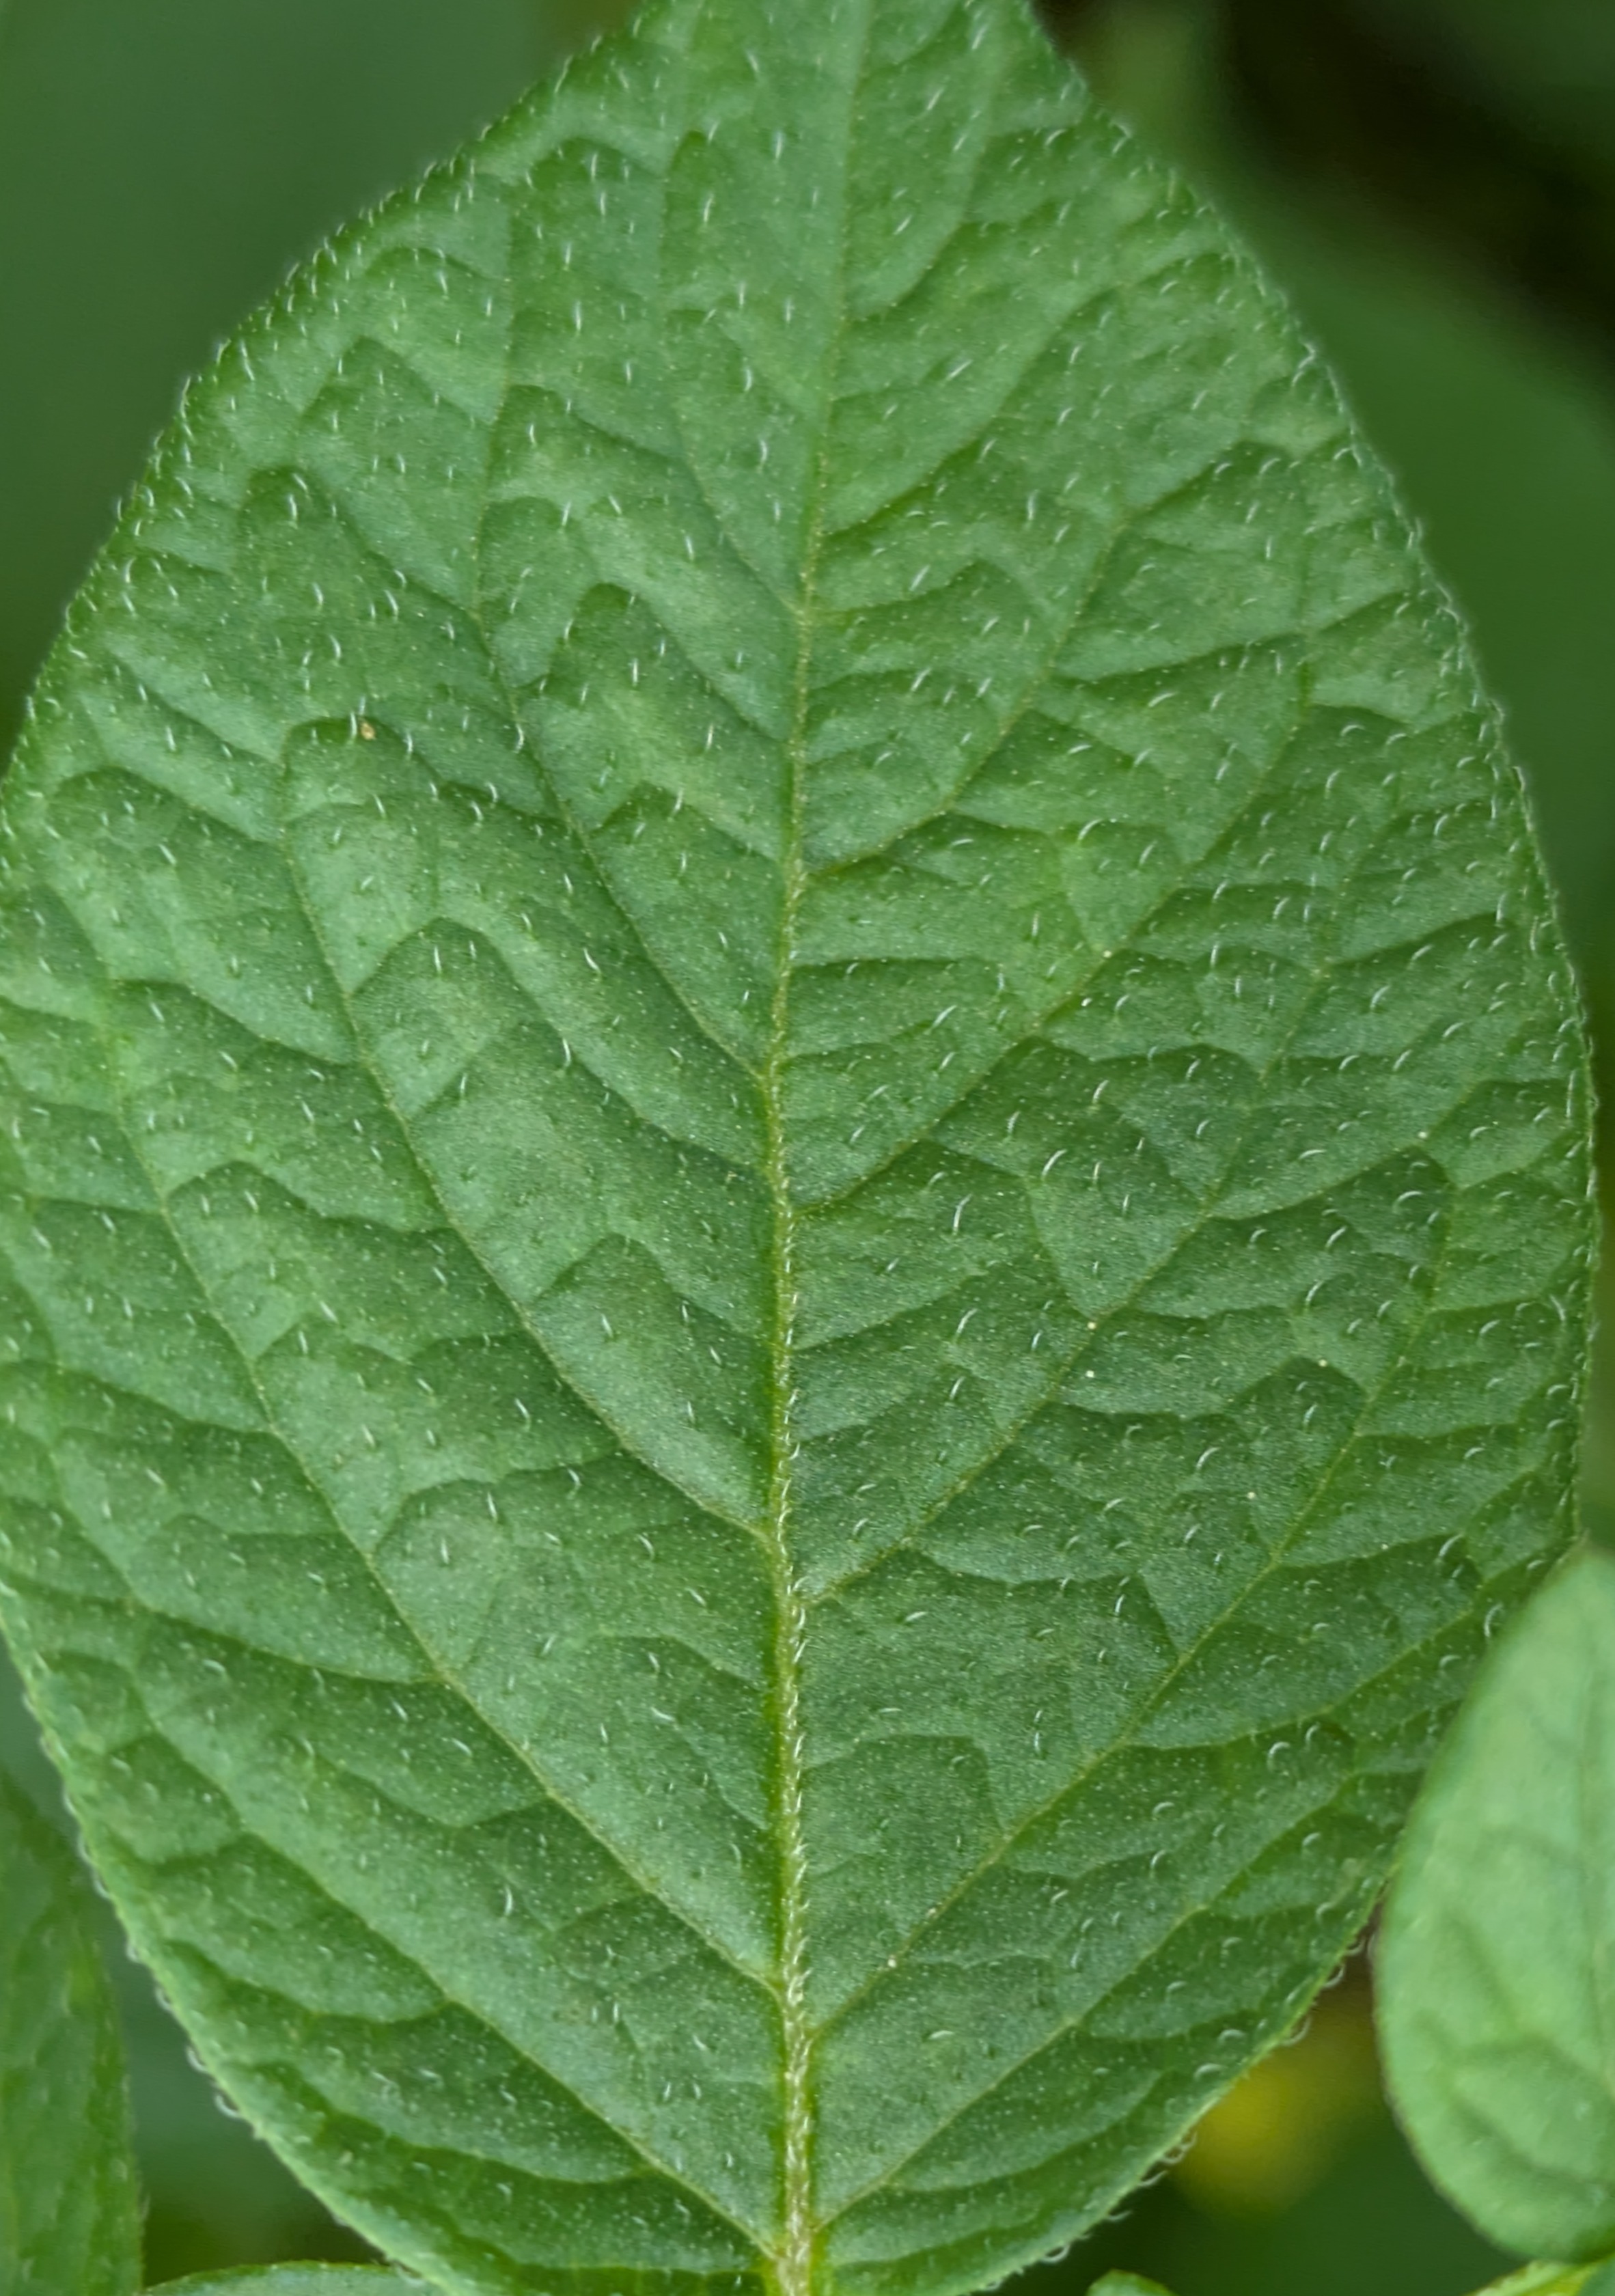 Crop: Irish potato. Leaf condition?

healthy
